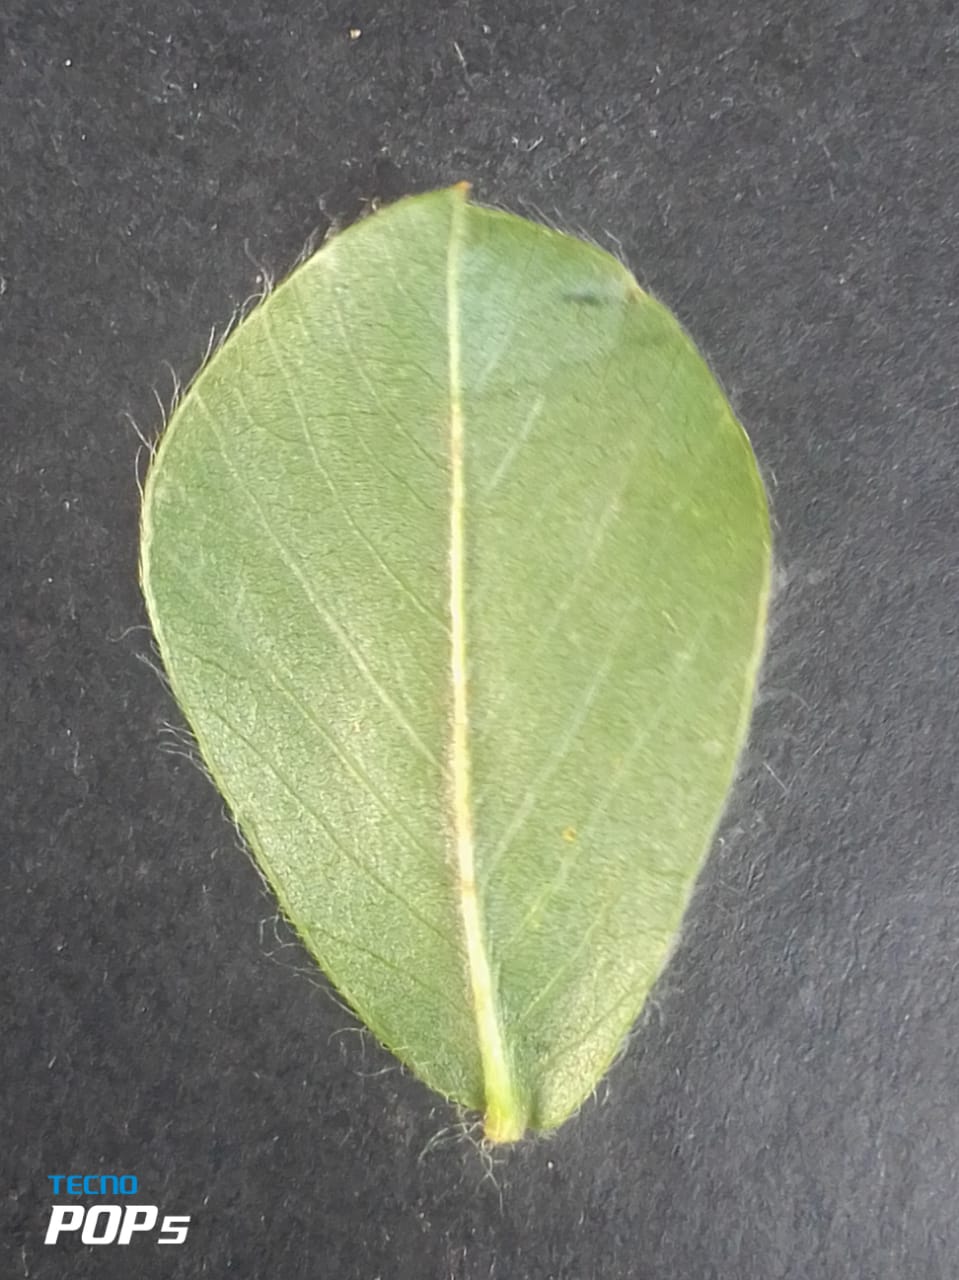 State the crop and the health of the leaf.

peanut, healthy leaves
